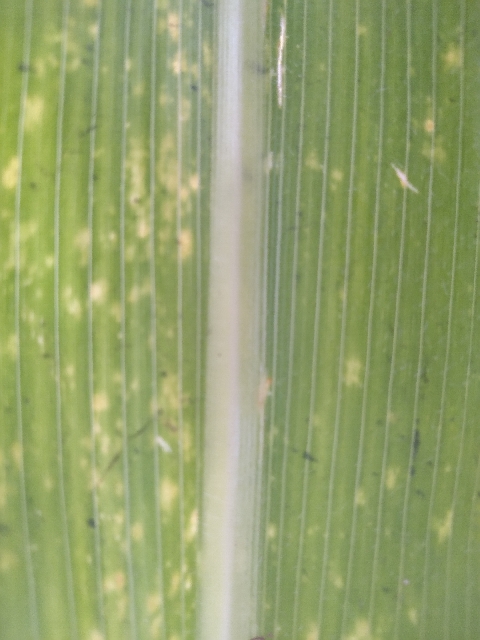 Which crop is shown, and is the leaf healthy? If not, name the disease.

maize, maize lethal necrosis
